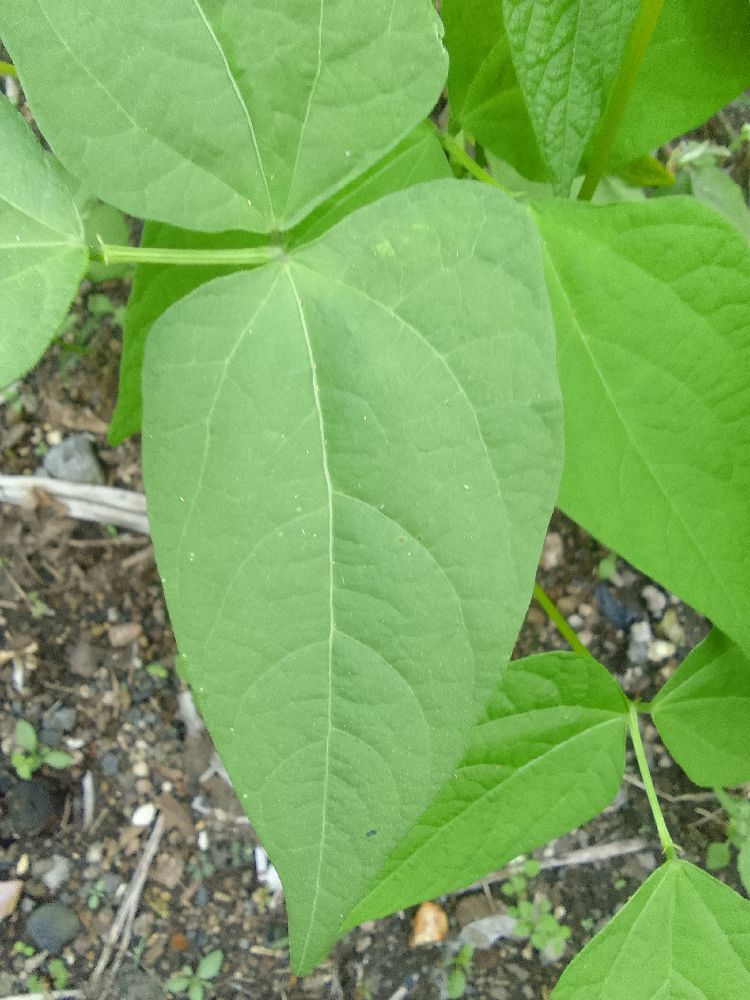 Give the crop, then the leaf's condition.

common bean, healthy
